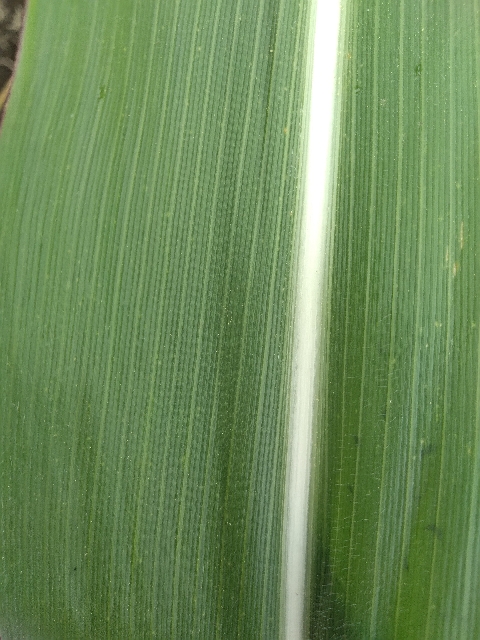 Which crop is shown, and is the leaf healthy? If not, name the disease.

maize, healthy
